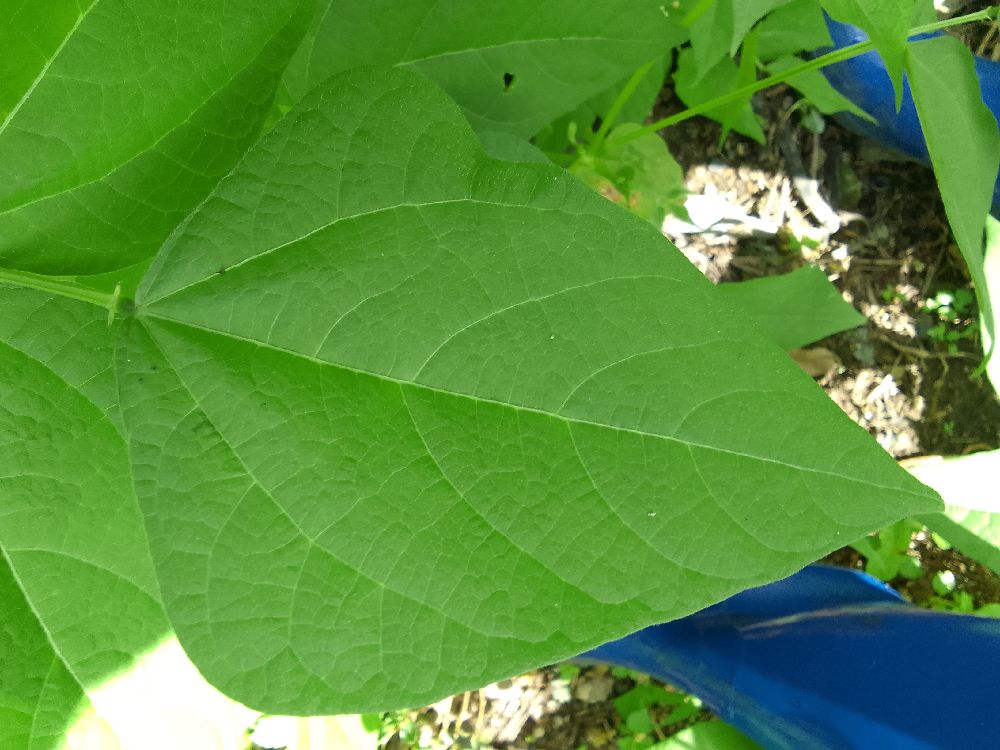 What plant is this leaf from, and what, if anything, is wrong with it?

common bean, healthy
